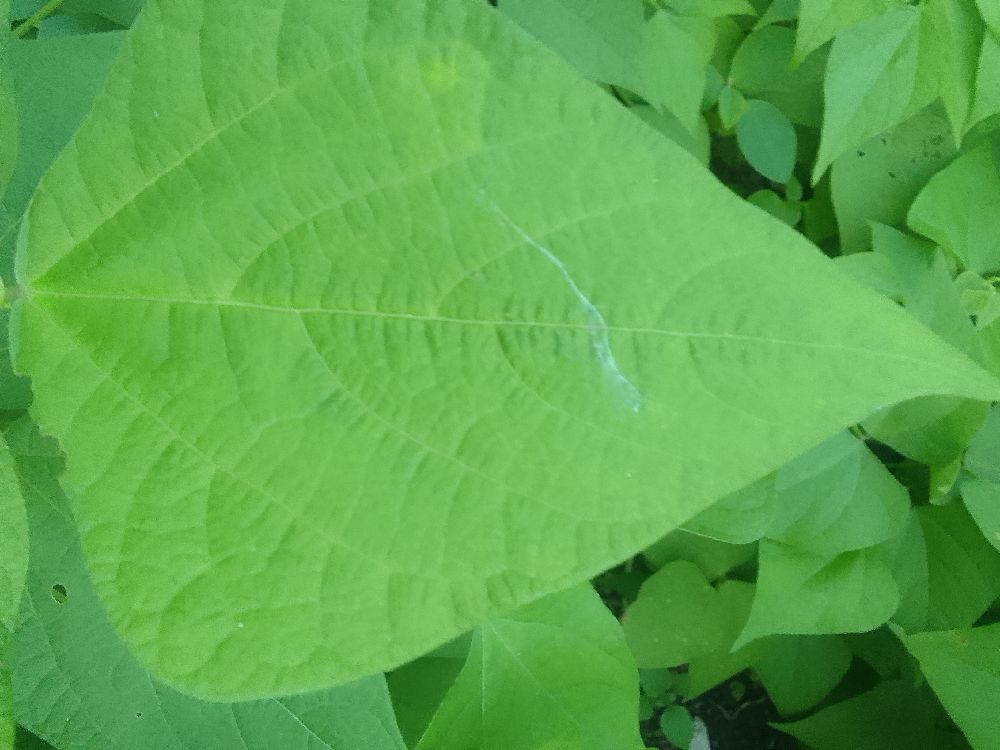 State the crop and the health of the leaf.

common bean, healthy
